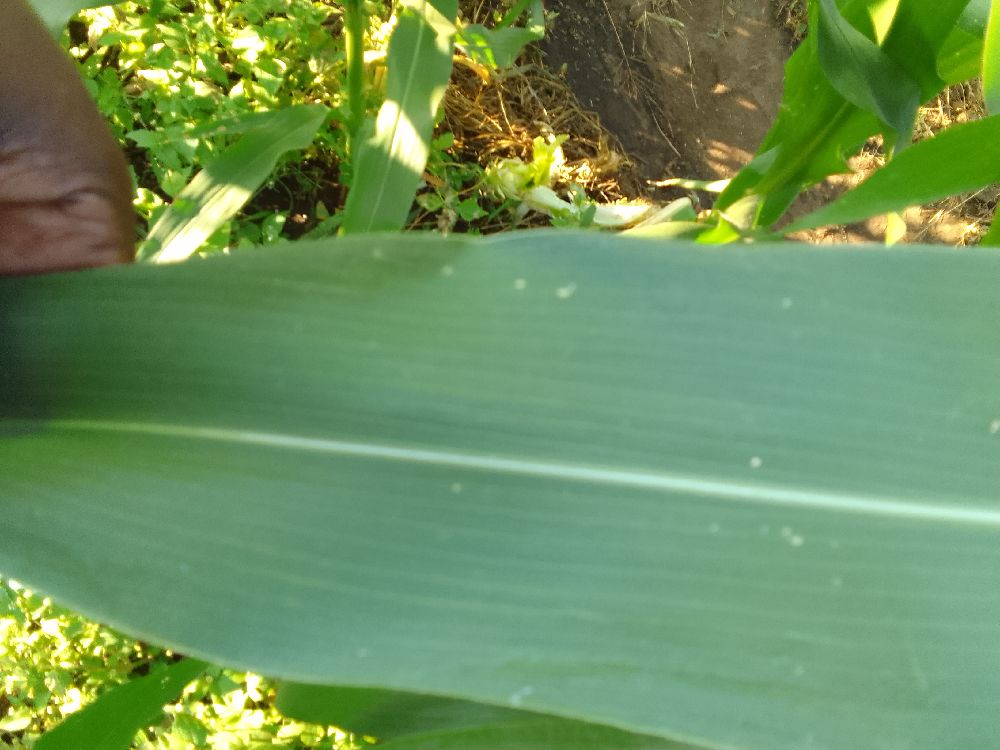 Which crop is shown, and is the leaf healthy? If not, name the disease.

maize, healthy
